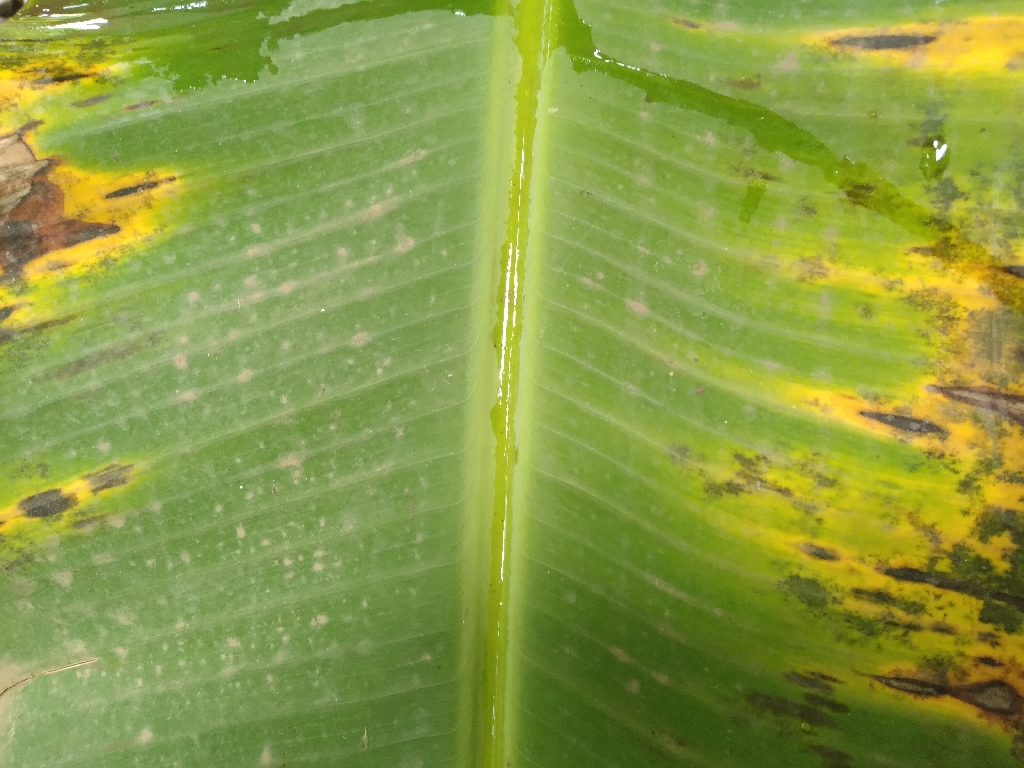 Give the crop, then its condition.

banana, black sigatoka
